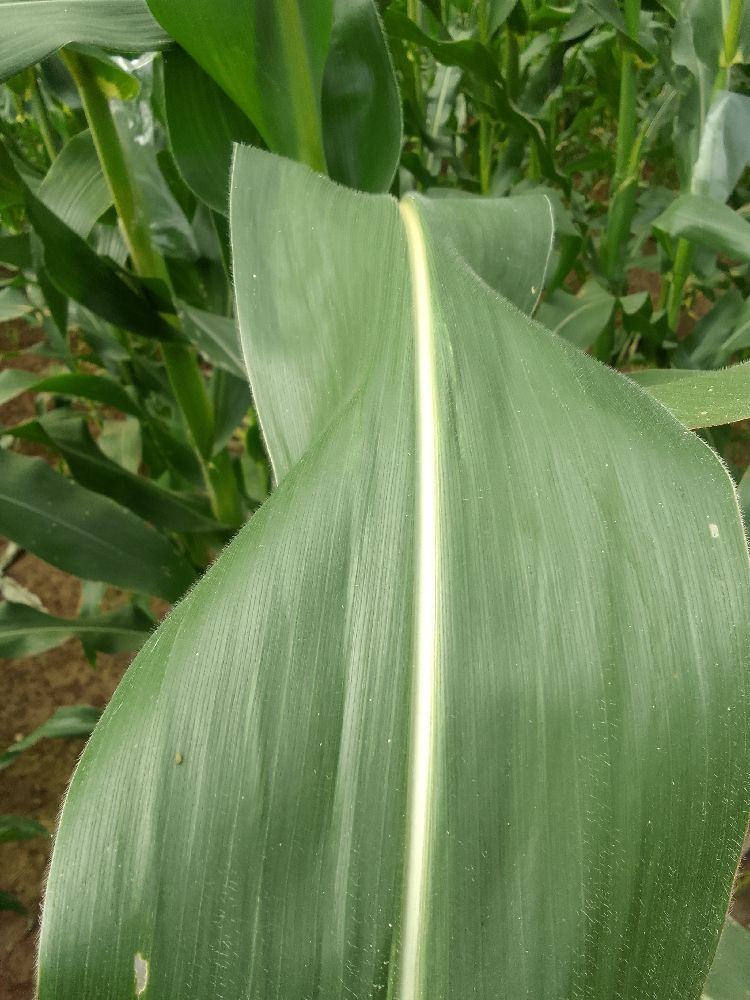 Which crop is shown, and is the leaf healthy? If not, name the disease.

maize, healthy
